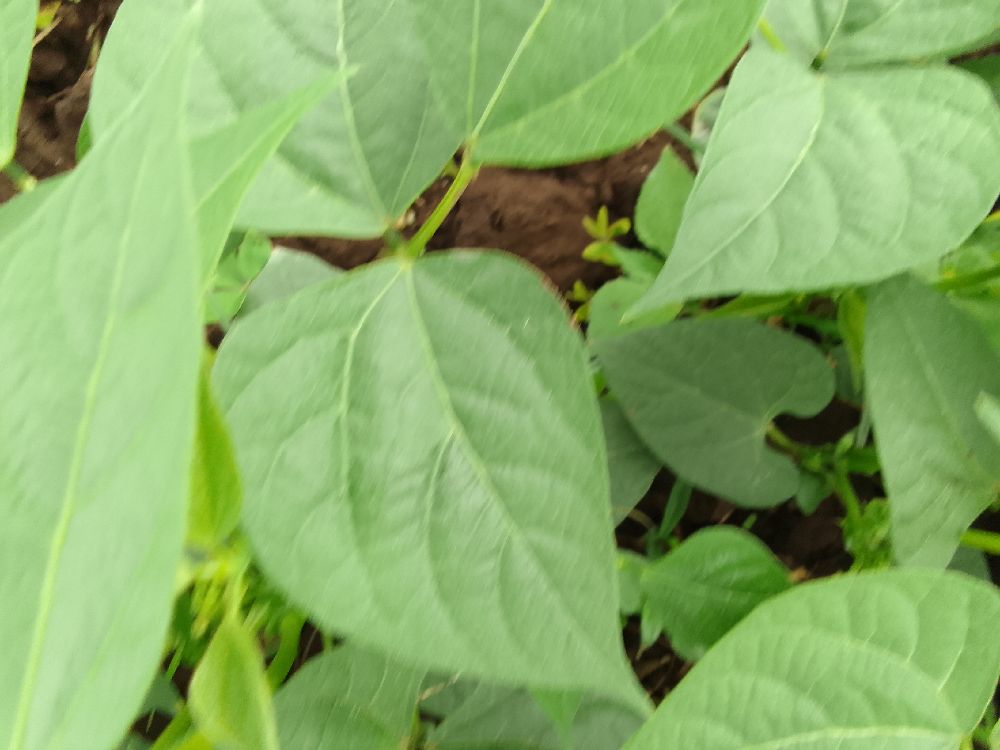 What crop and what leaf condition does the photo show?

common bean, healthy
